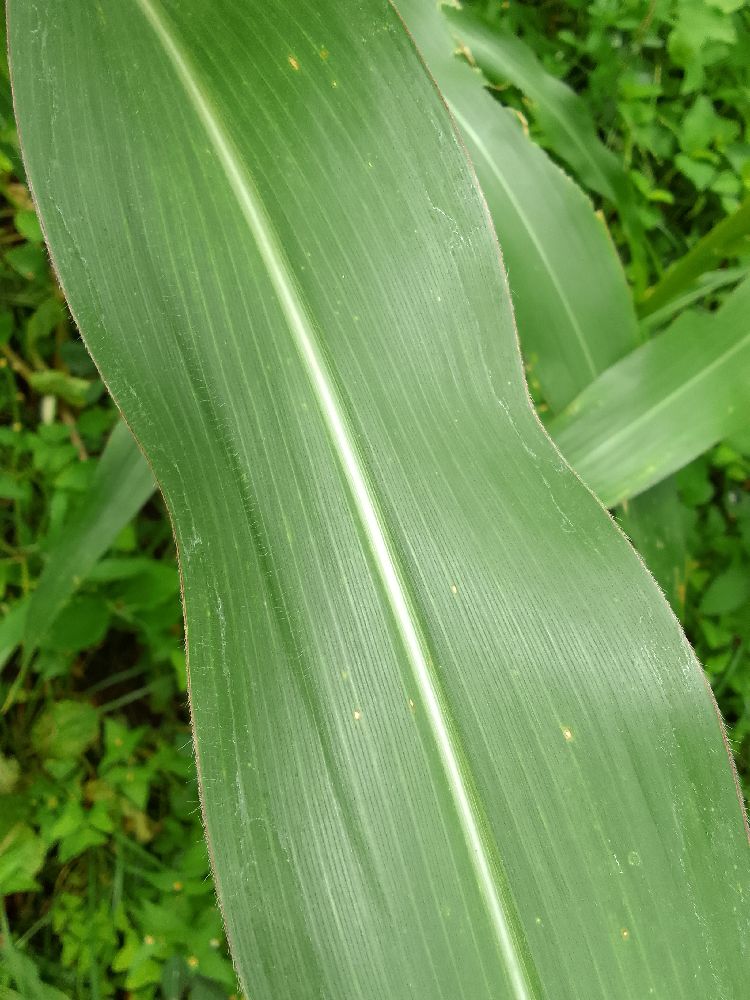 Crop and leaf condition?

maize, healthy
